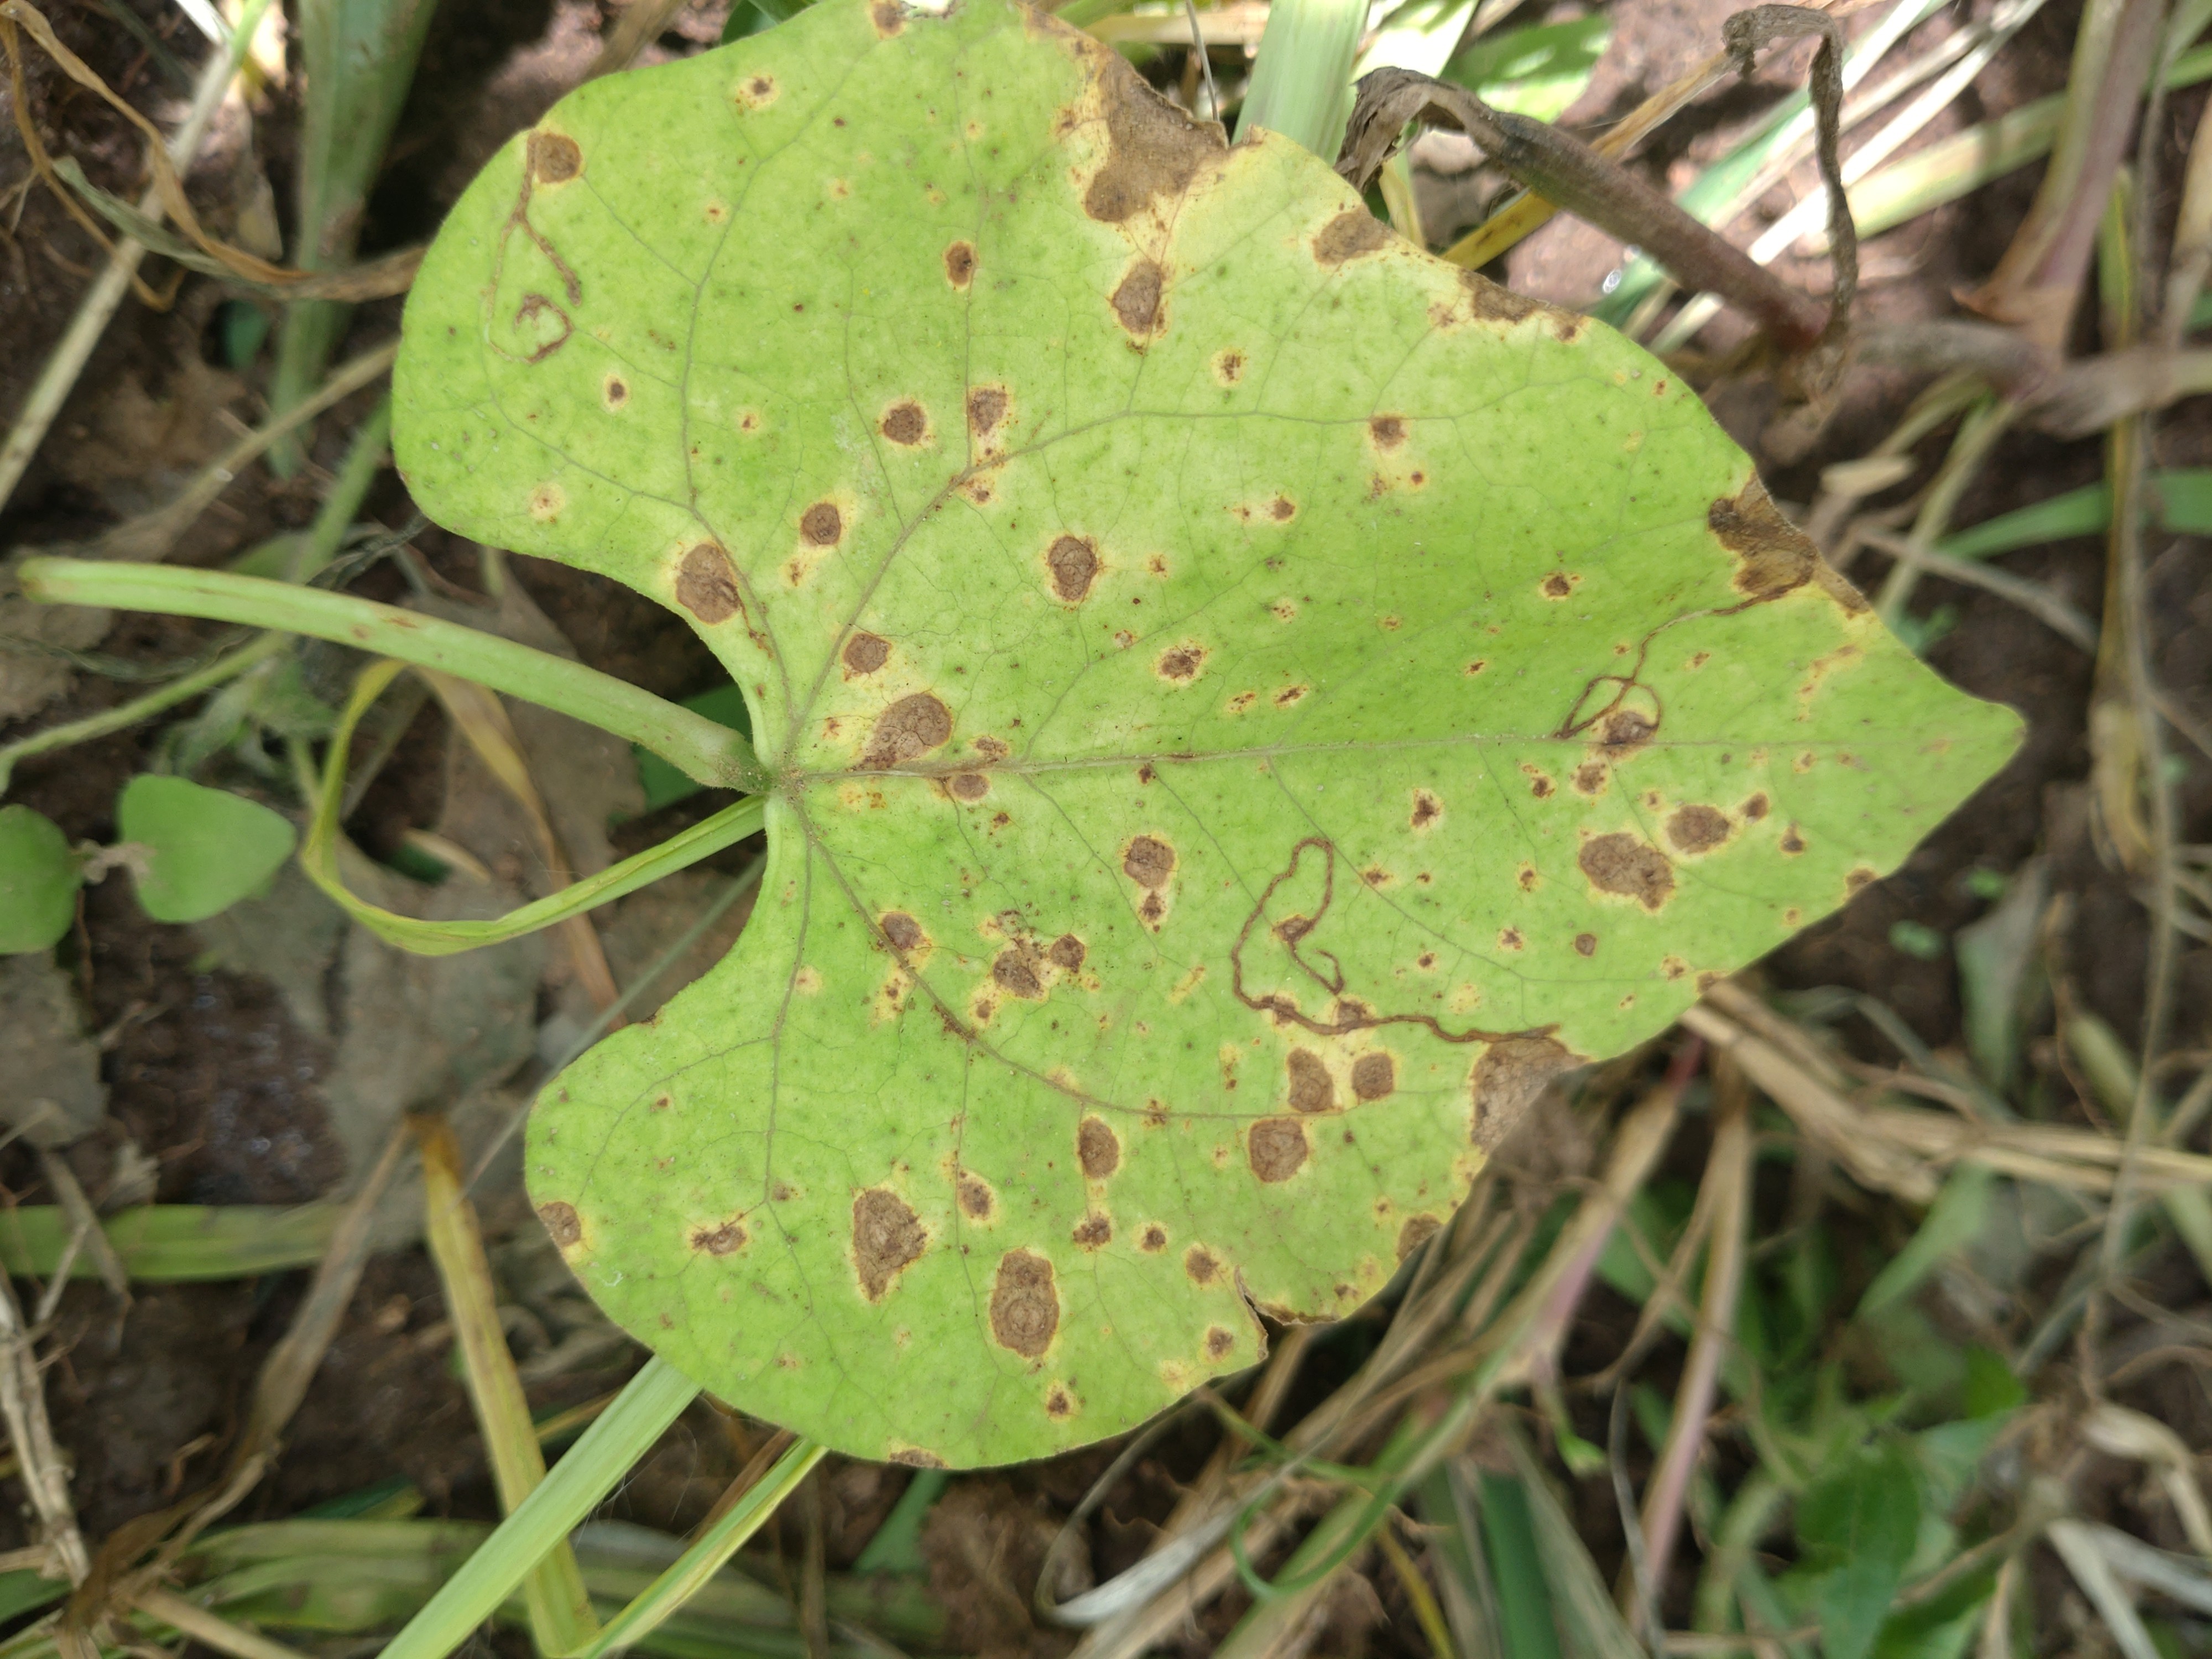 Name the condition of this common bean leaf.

rust
